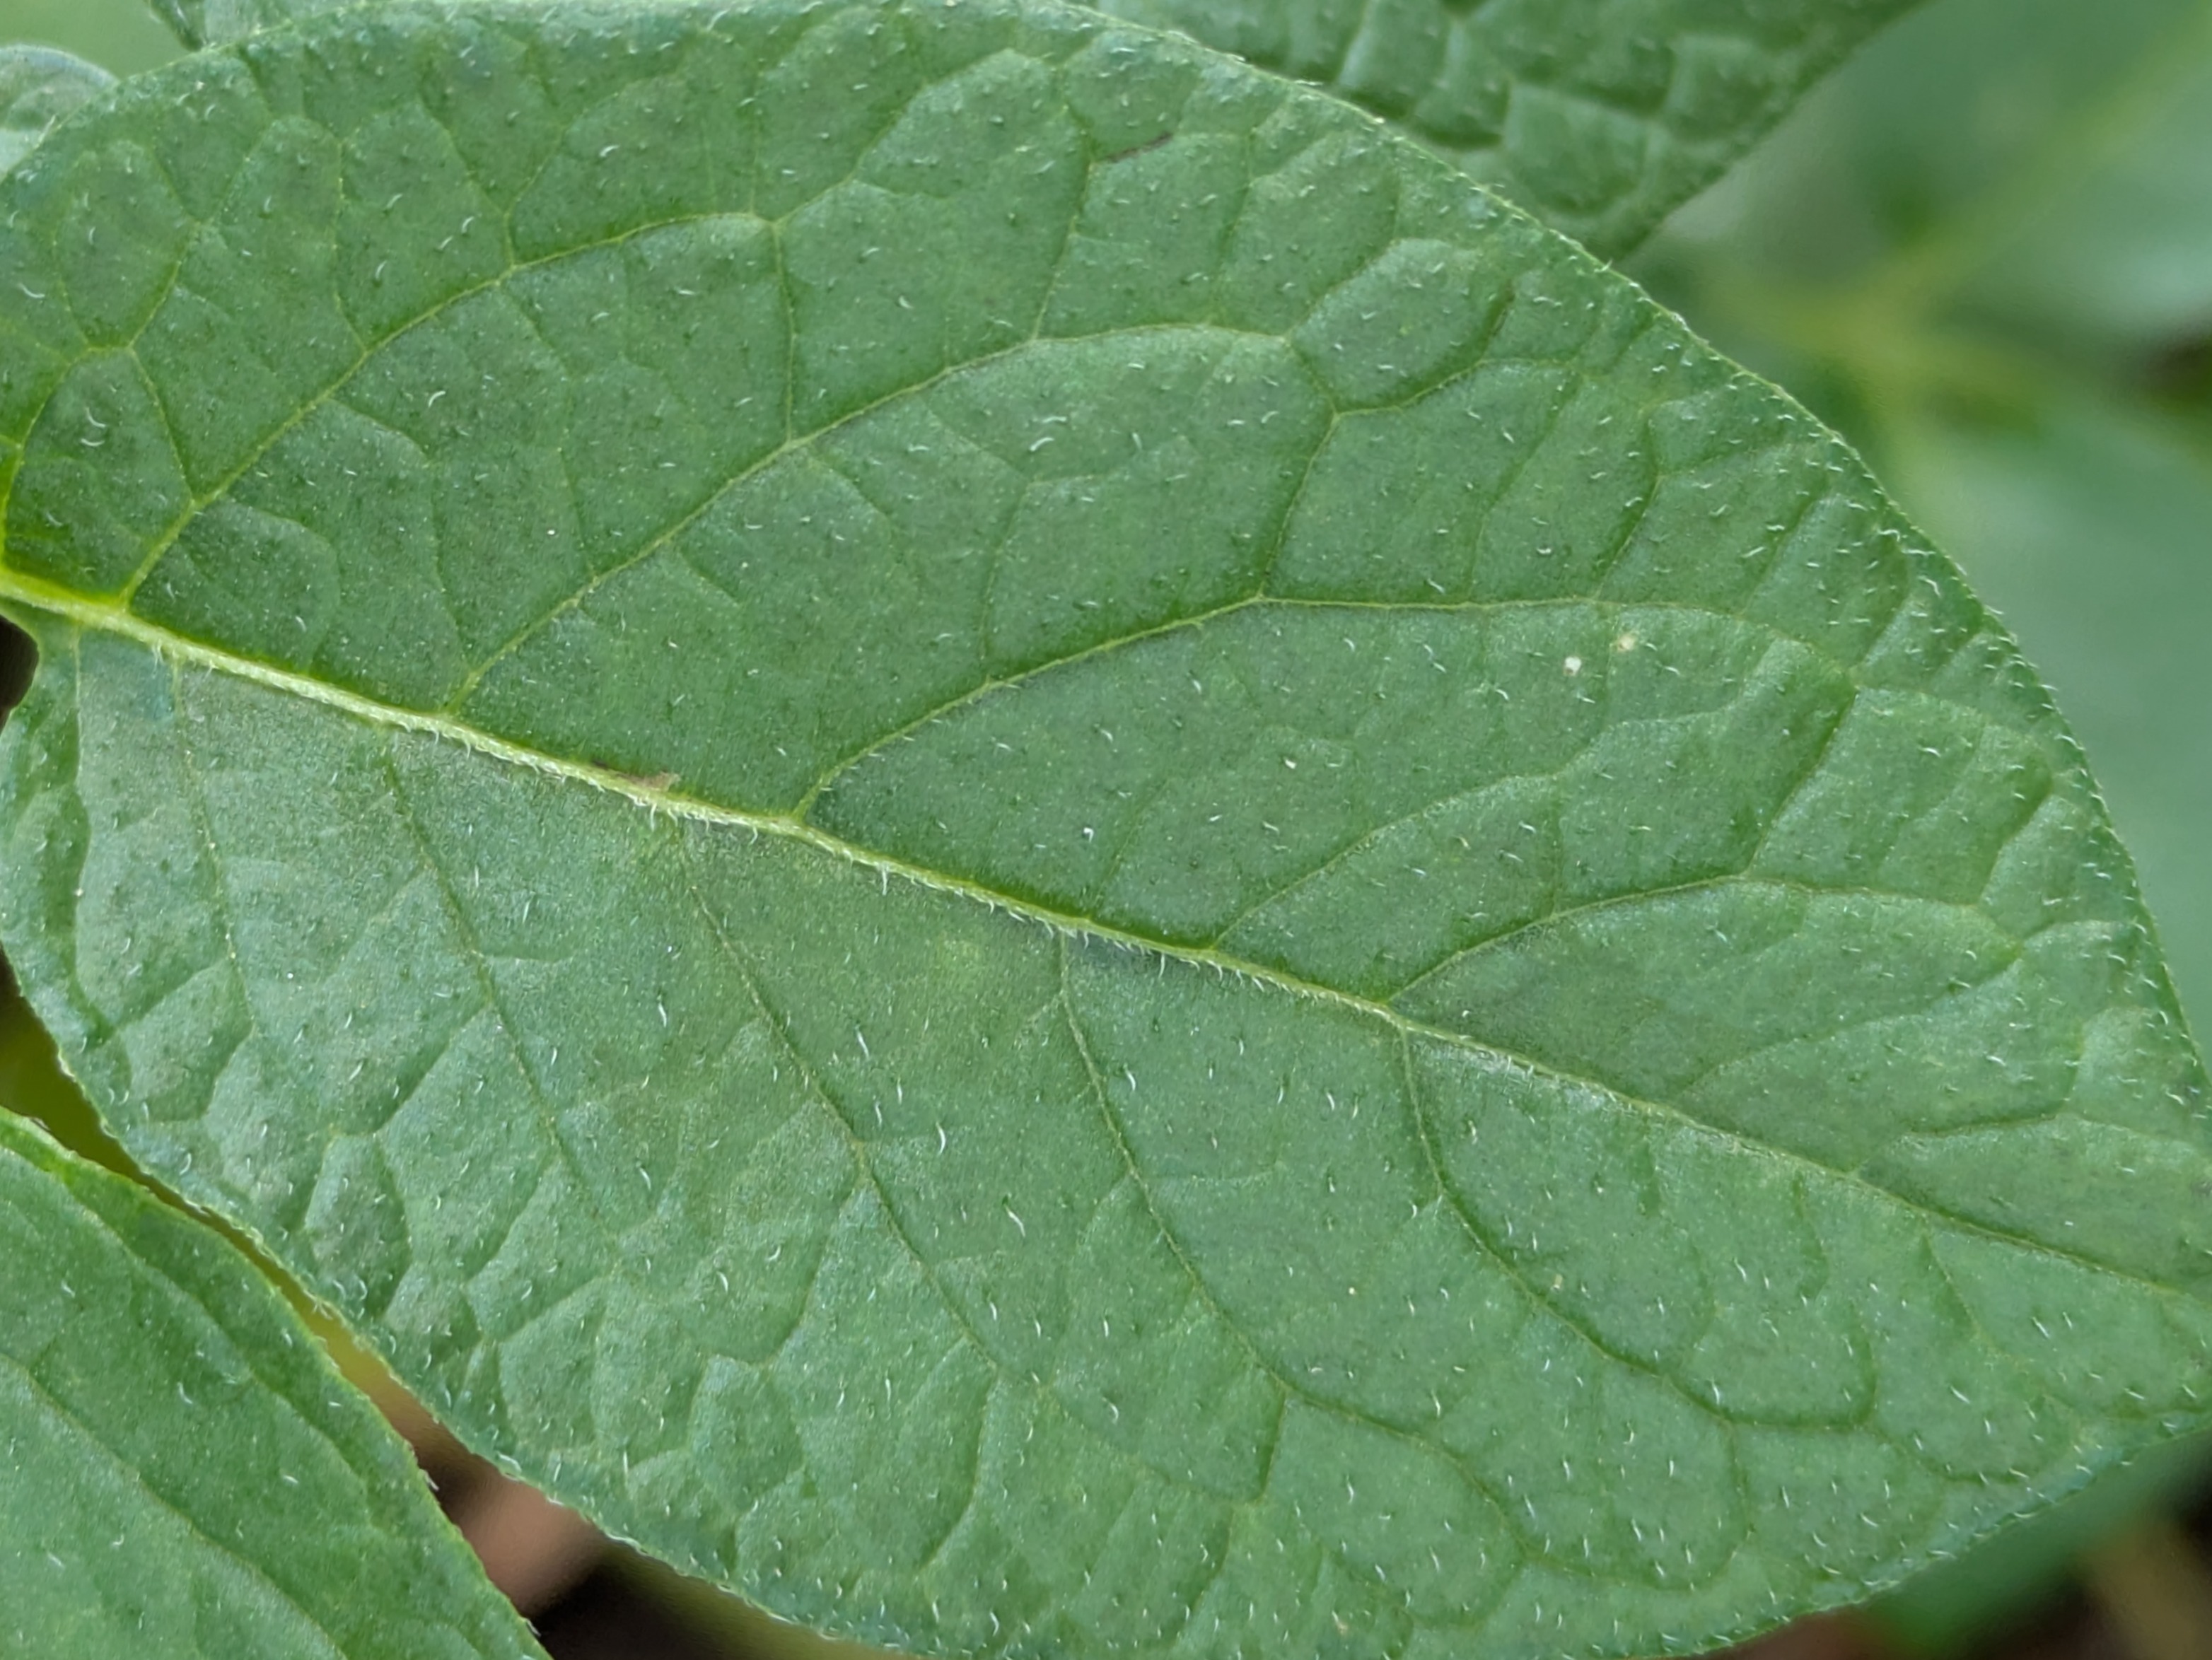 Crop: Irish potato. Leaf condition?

healthy
